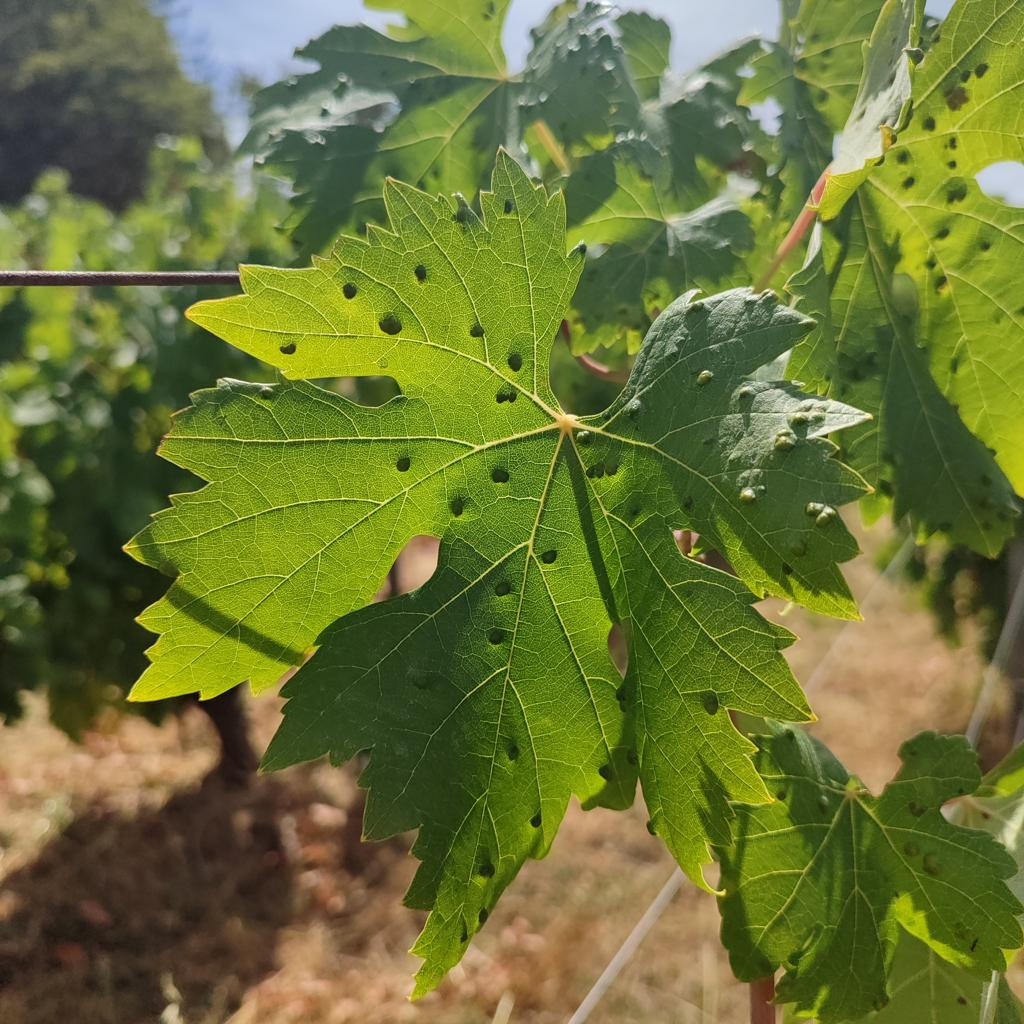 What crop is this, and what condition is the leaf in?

grapevine, erineum mite
